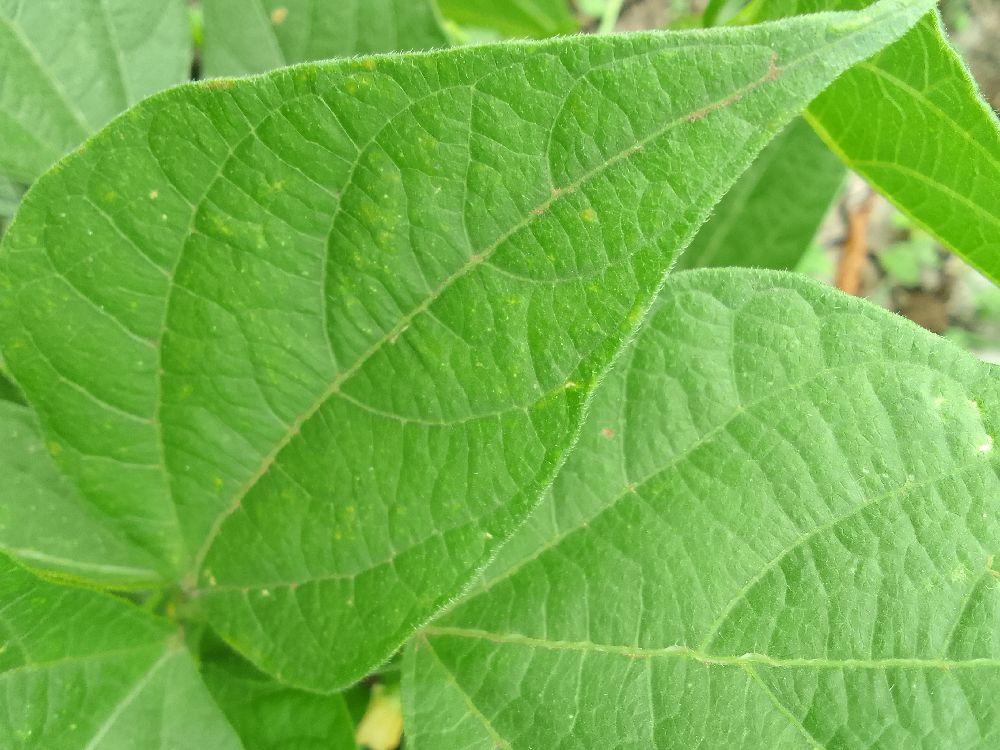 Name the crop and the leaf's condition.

common bean, healthy
